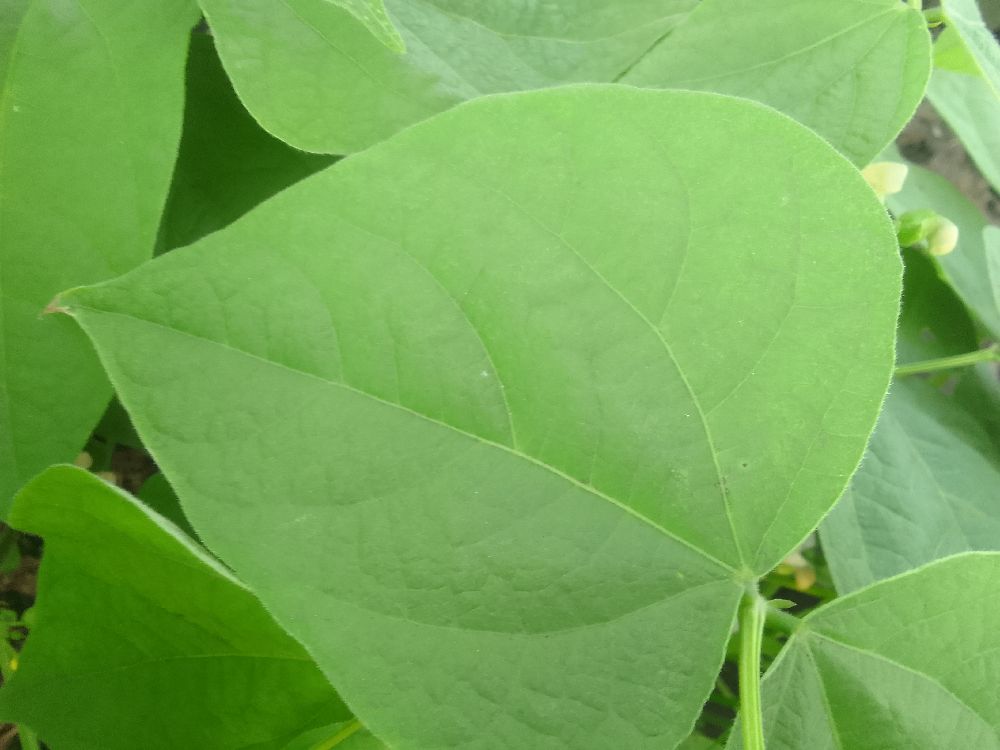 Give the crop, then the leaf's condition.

common bean, healthy
